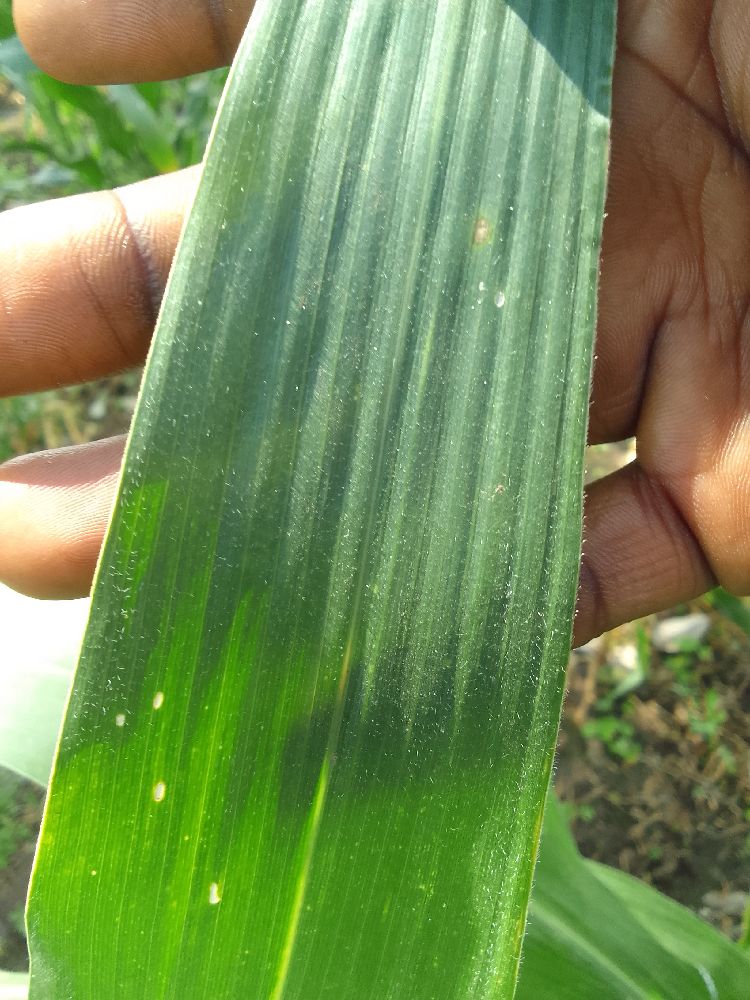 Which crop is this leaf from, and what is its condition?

maize, healthy
